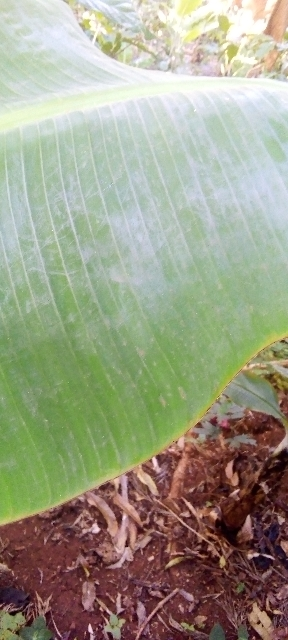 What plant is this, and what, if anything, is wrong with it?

banana, healthy
